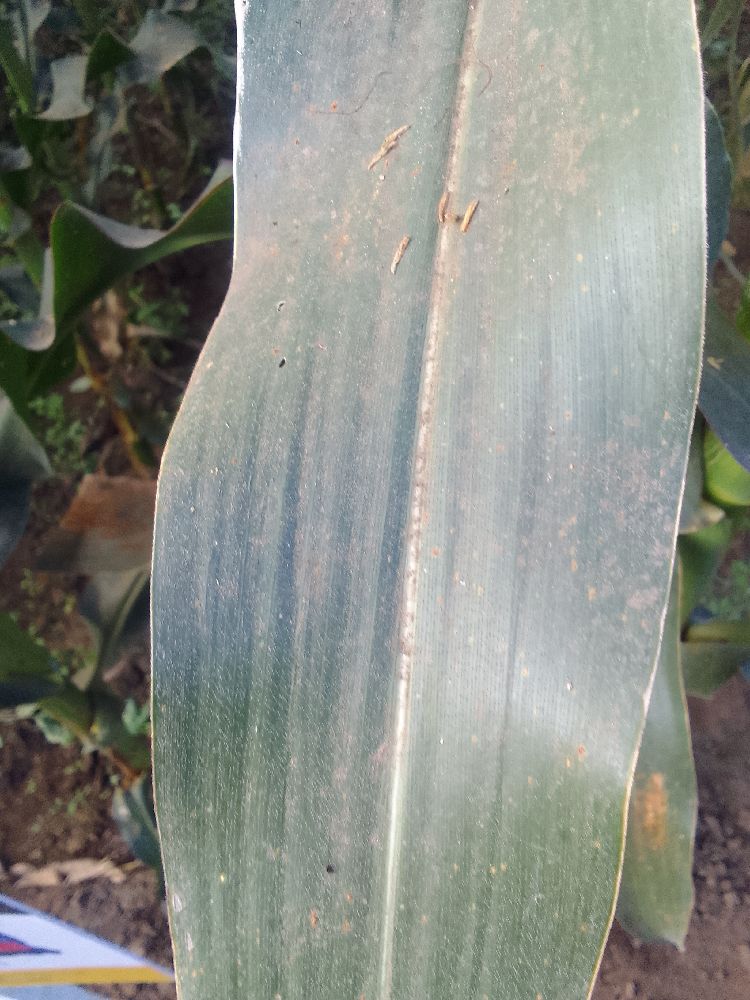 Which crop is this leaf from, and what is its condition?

maize, healthy
